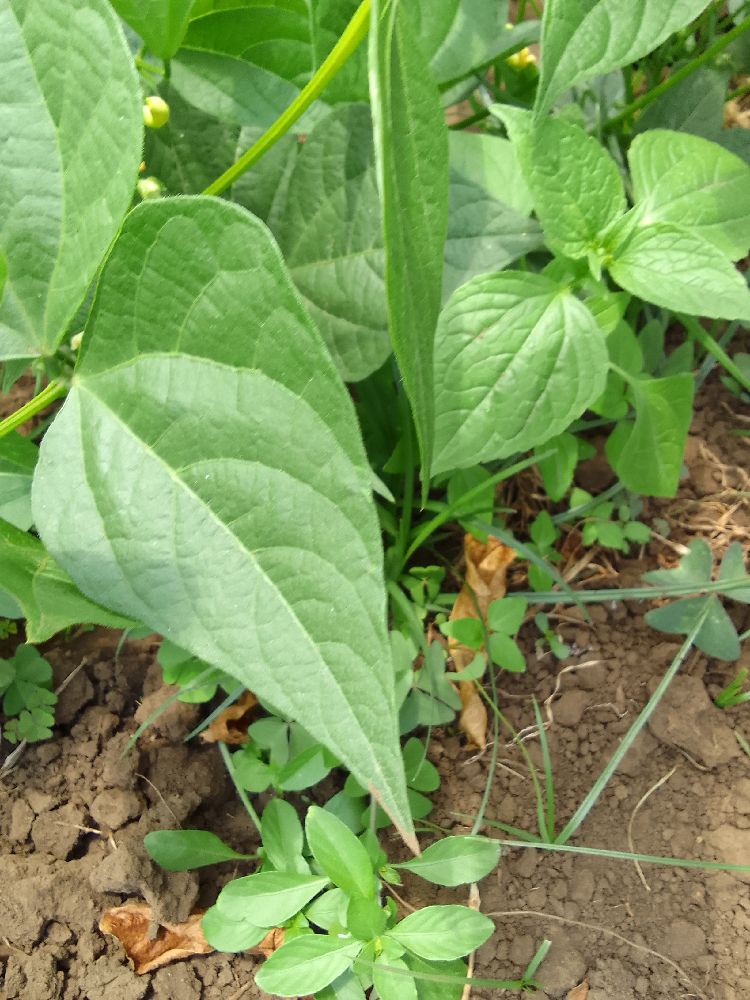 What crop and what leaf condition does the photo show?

common bean, healthy
